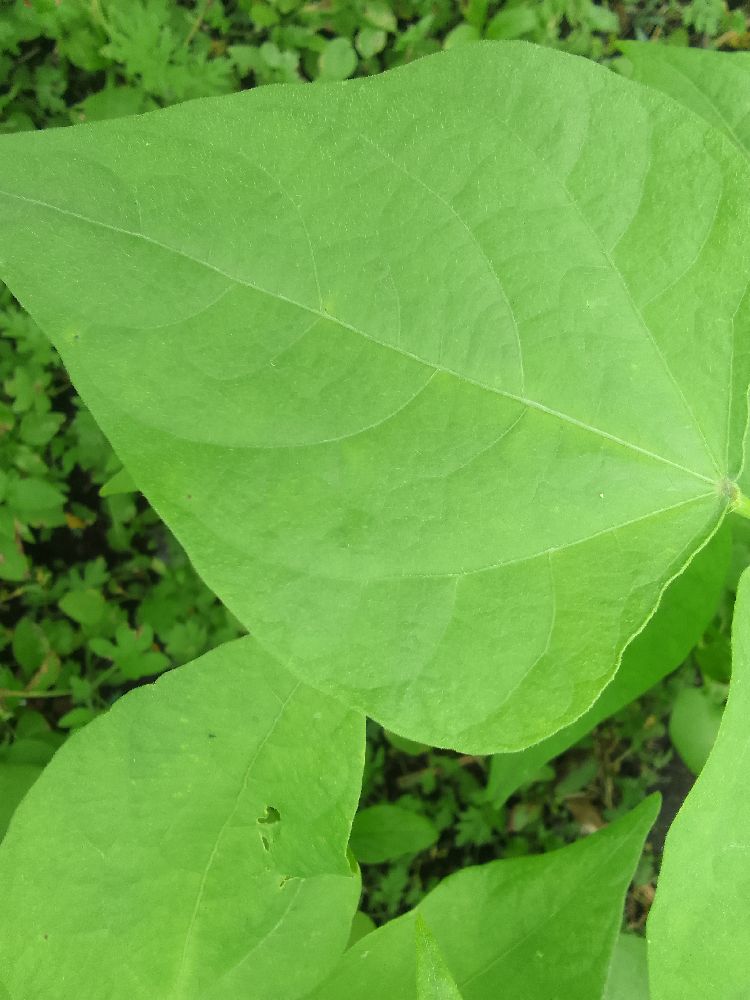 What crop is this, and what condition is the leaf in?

common bean, healthy
